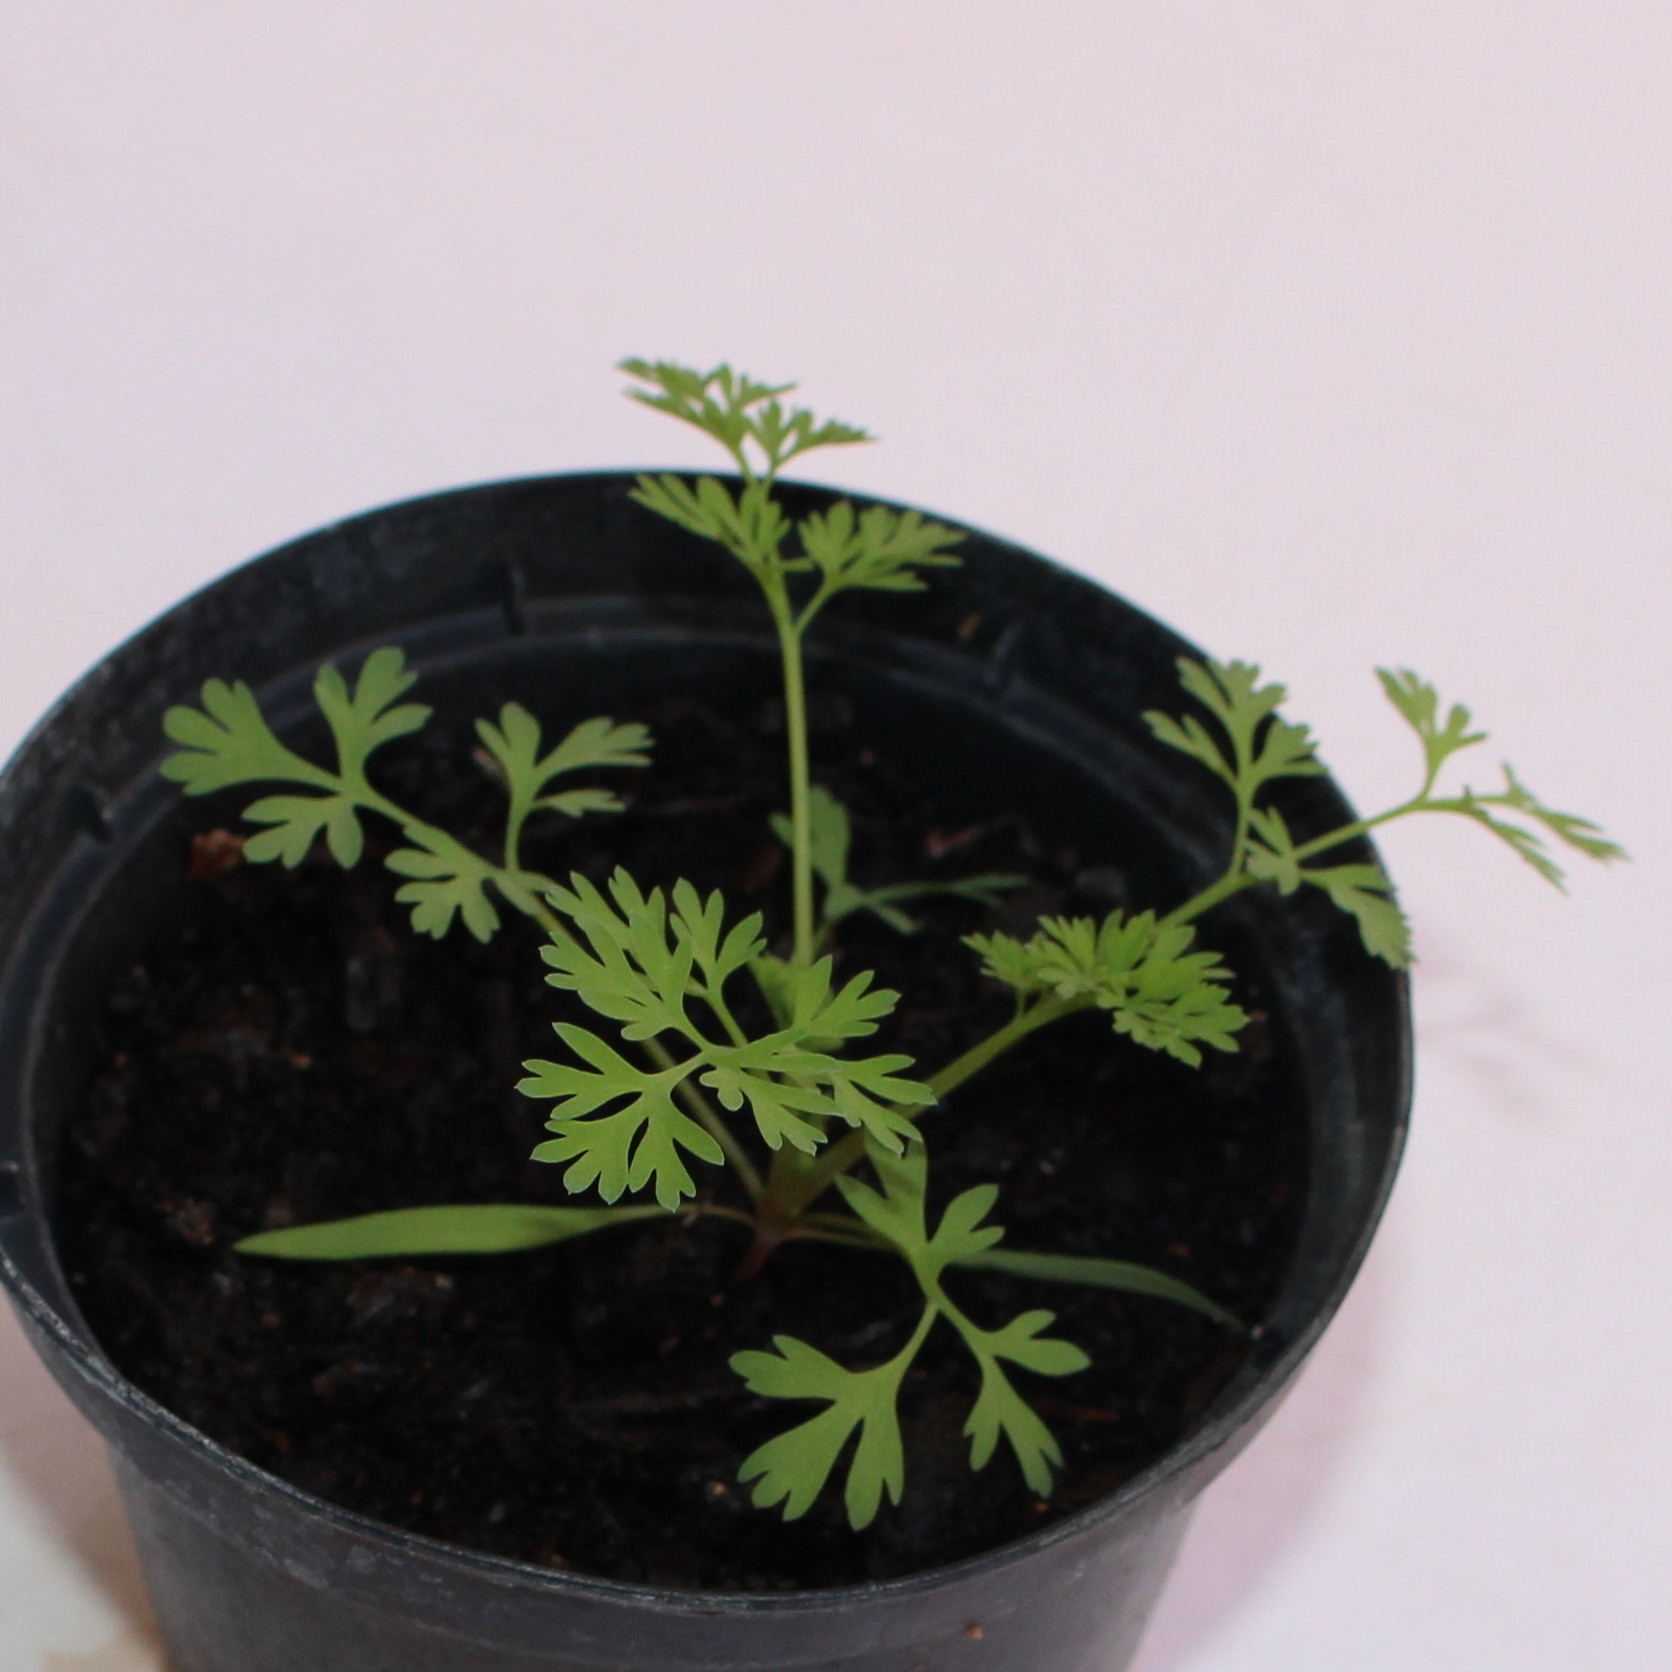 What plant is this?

Fumaria officinalis
